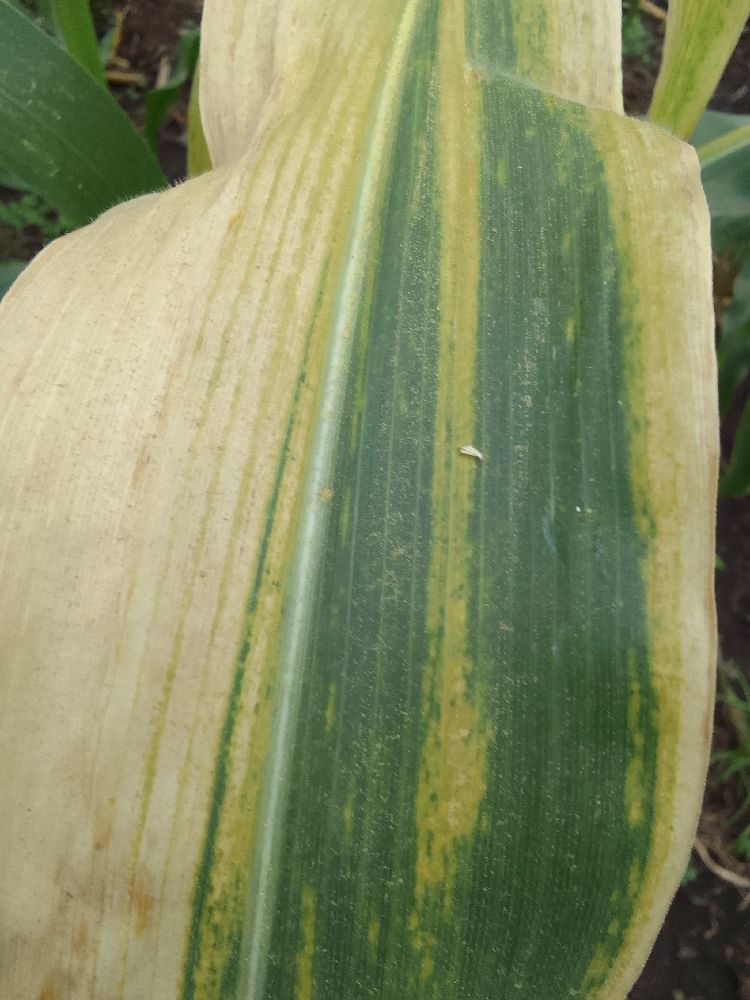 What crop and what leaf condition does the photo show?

maize, maize lethal necrosis
